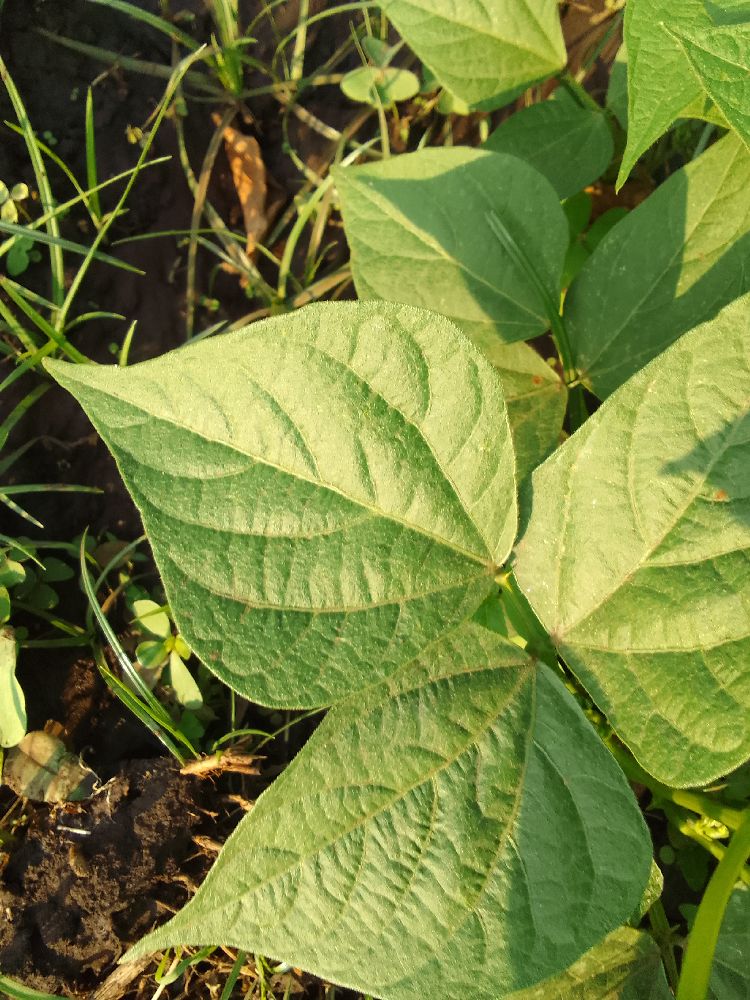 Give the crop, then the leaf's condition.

common bean, healthy
